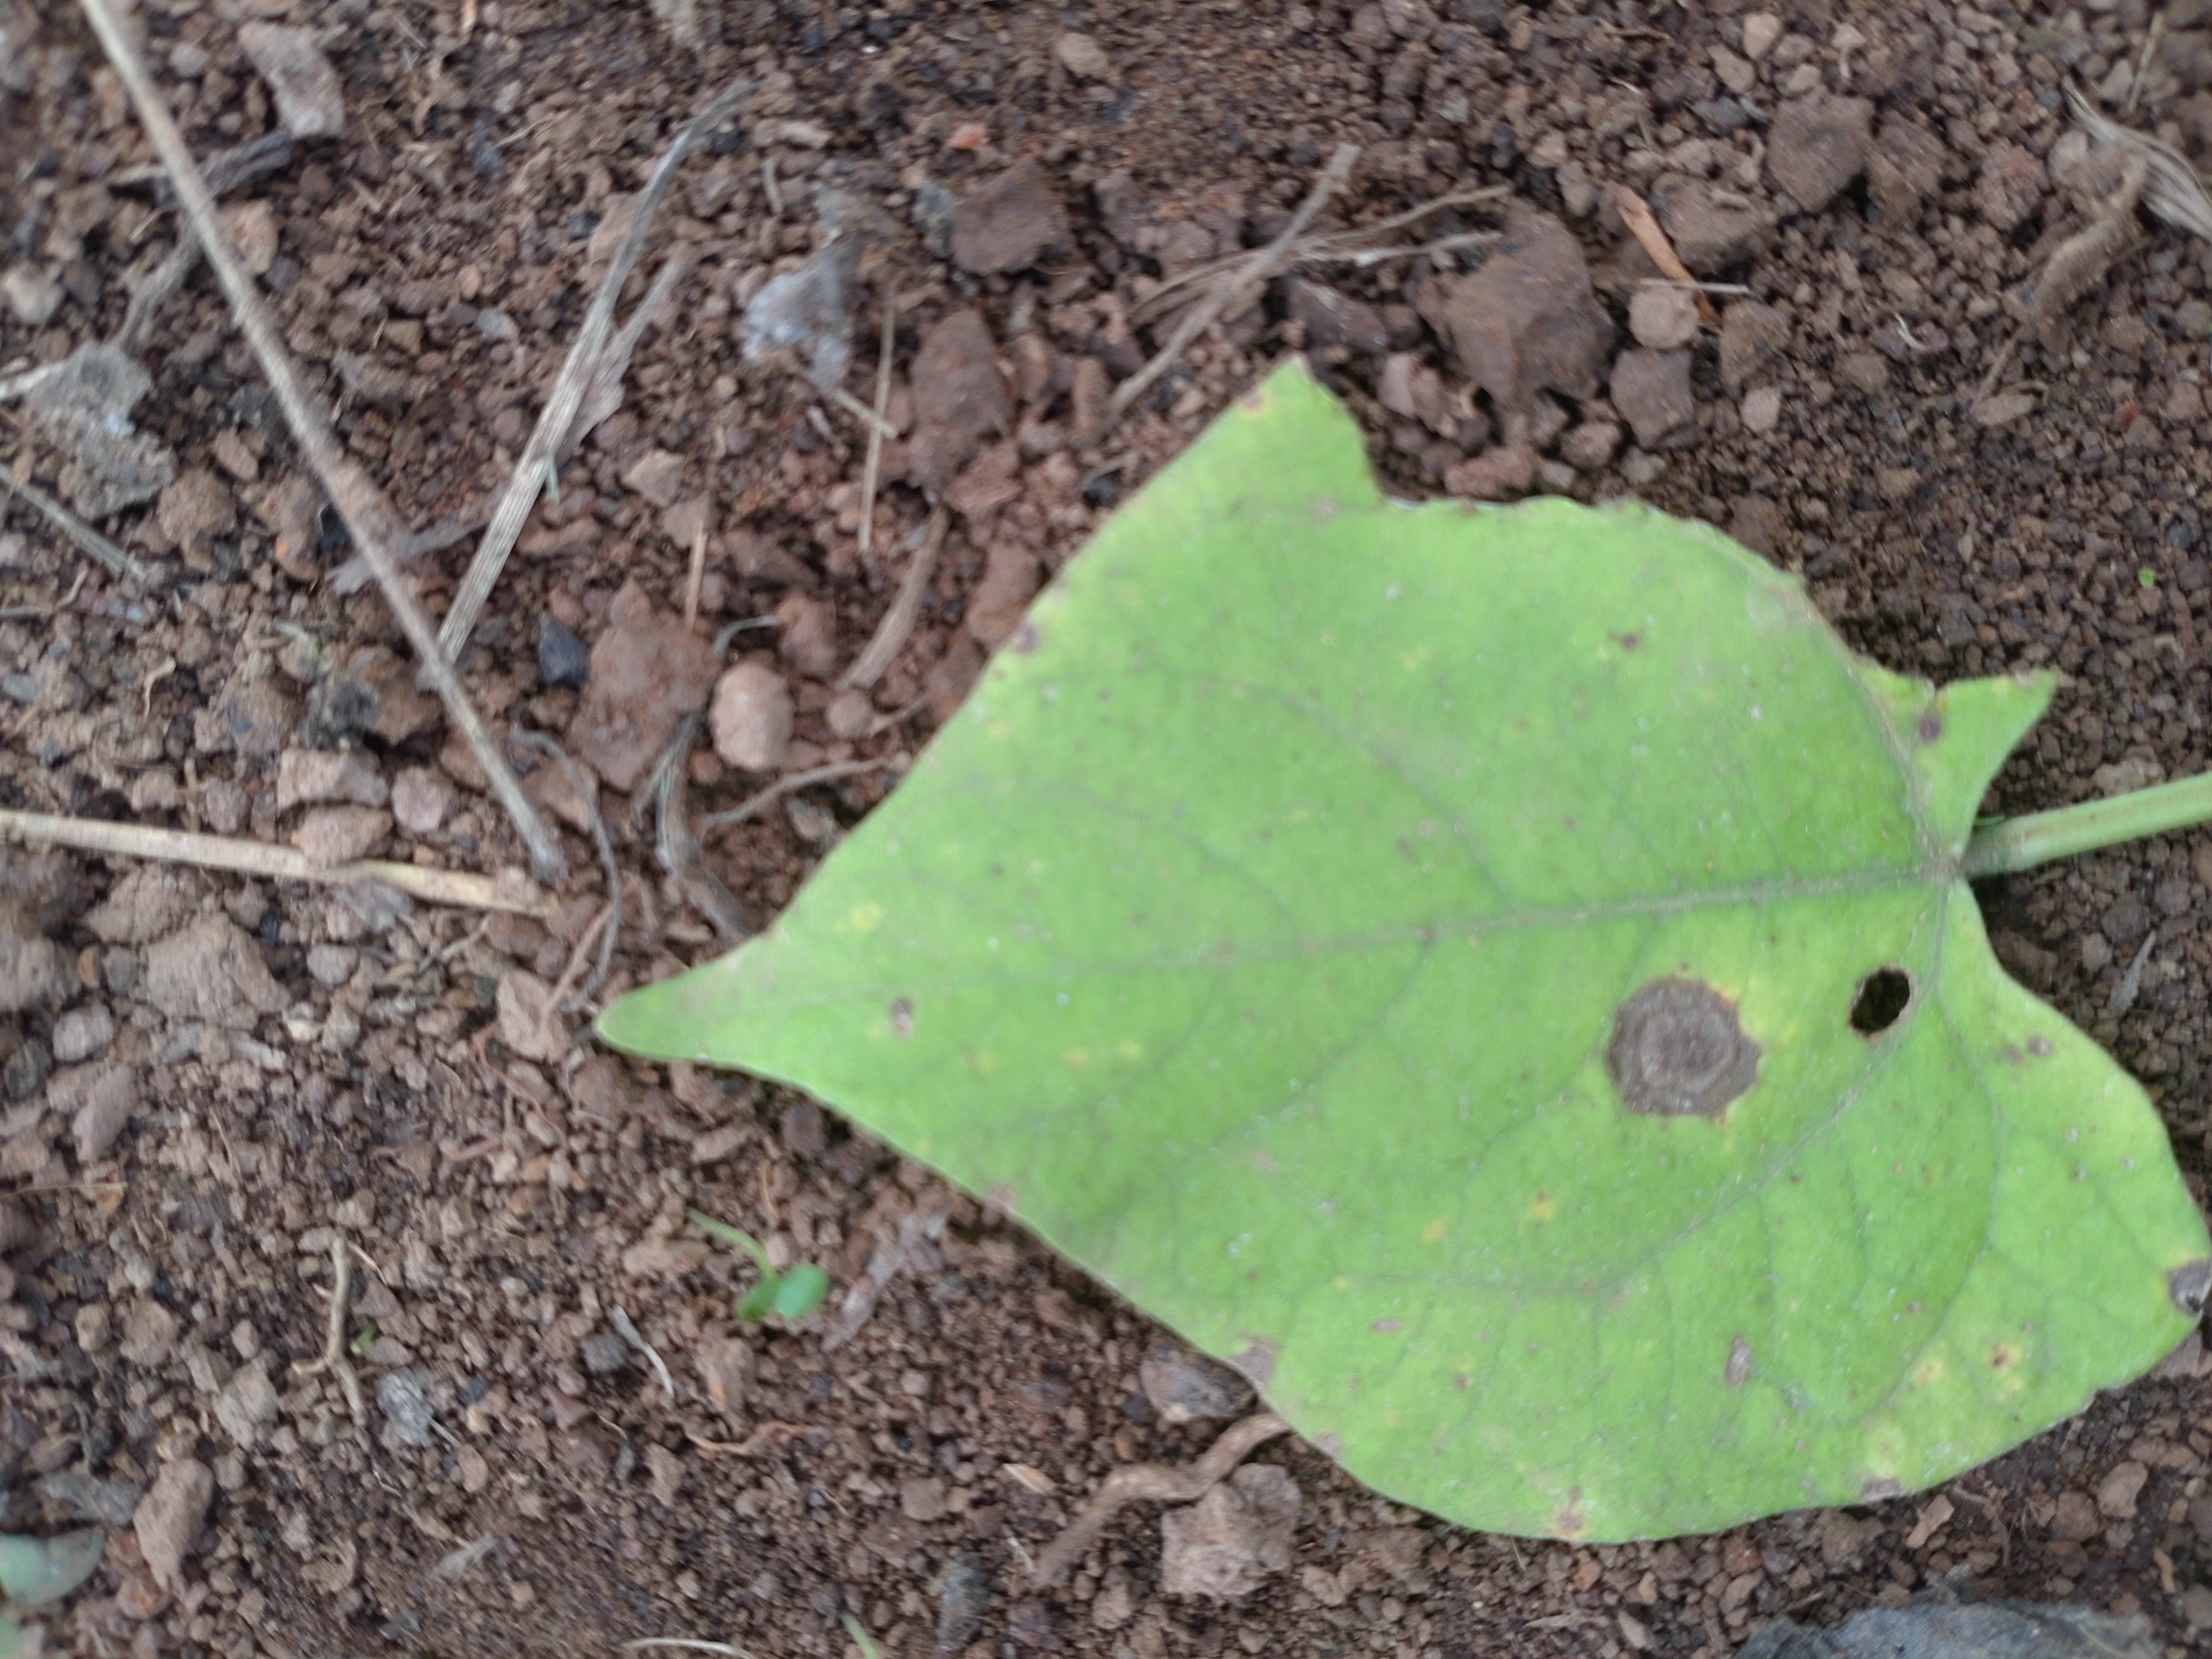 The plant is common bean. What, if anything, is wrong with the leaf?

anthracnose
